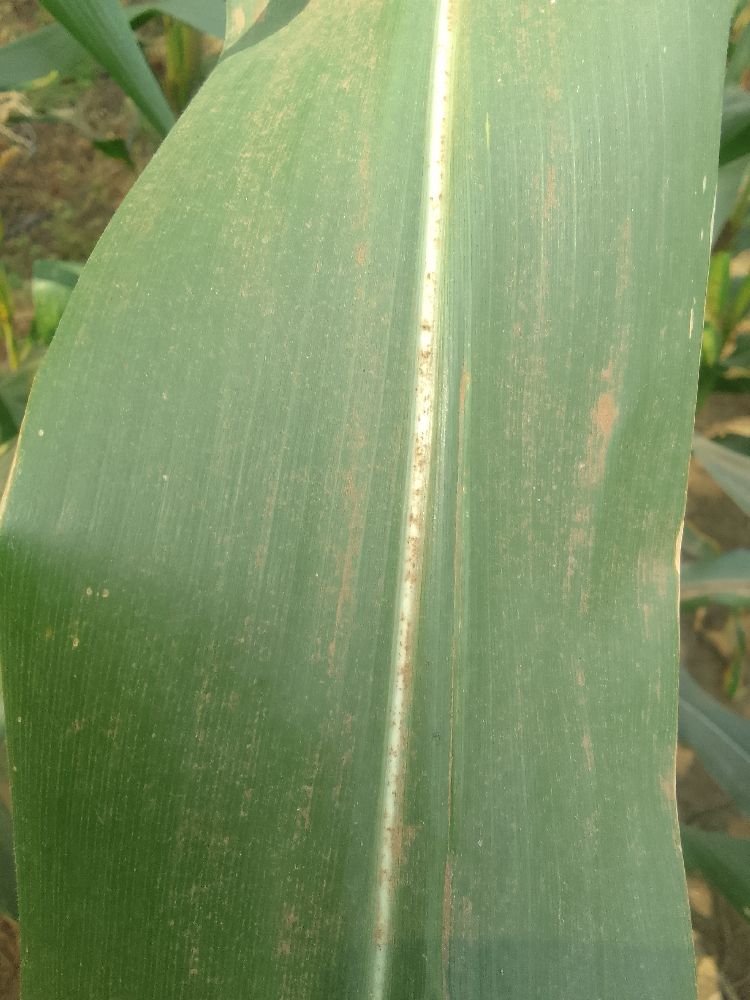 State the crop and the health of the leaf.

maize, healthy
